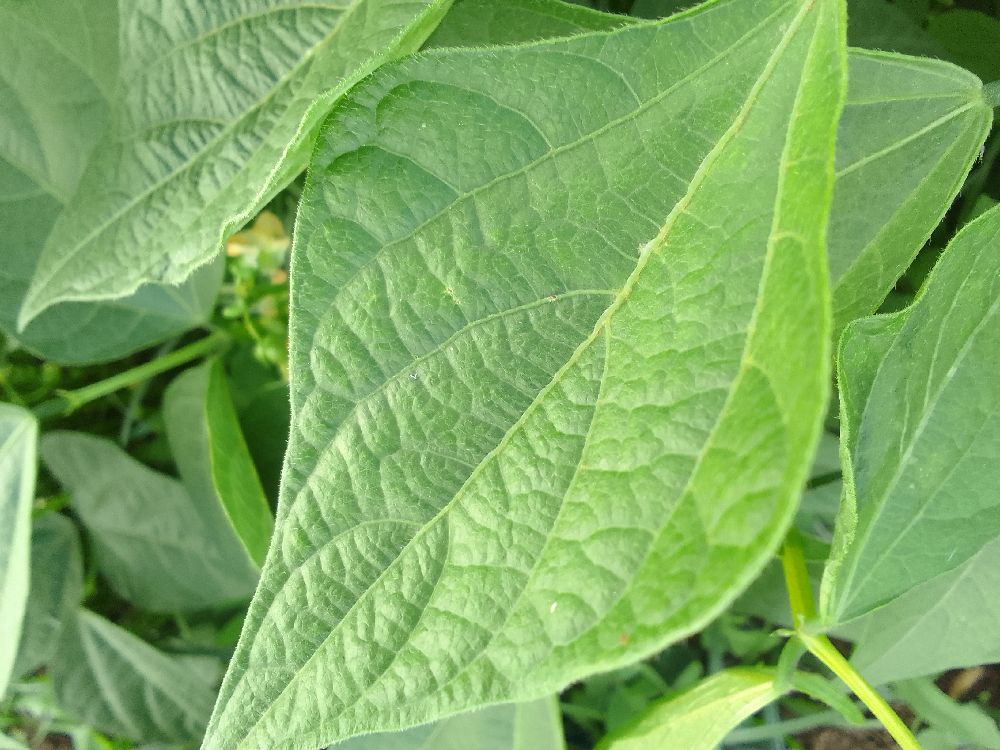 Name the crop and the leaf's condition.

common bean, healthy
